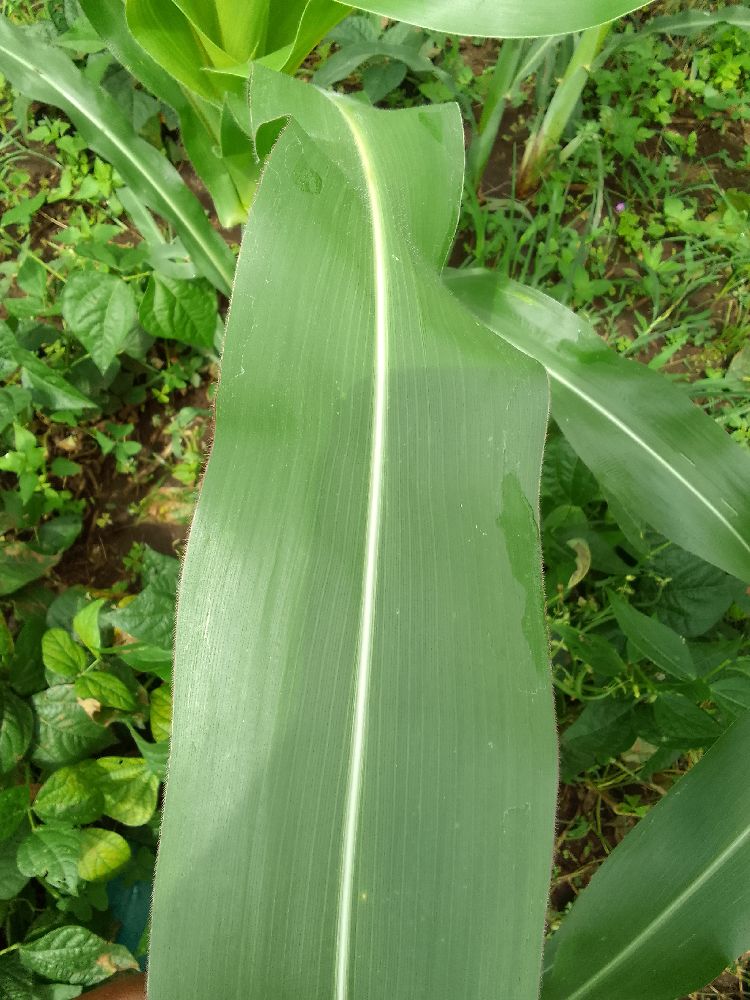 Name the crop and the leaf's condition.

maize, healthy
